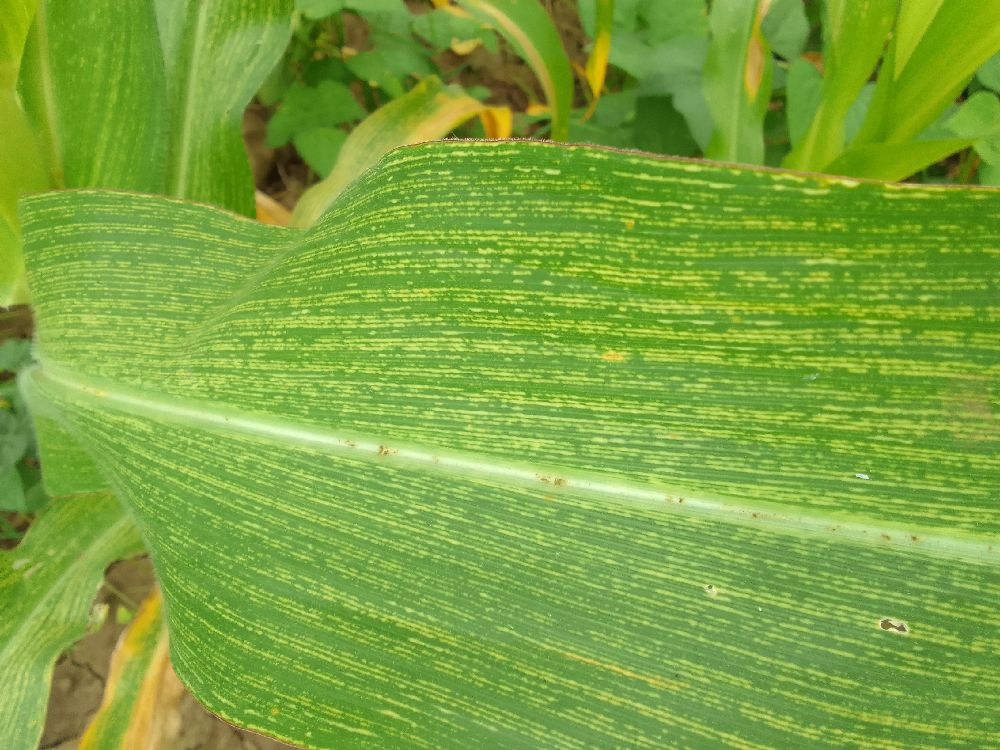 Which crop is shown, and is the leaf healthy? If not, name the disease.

maize, maize streak virus
